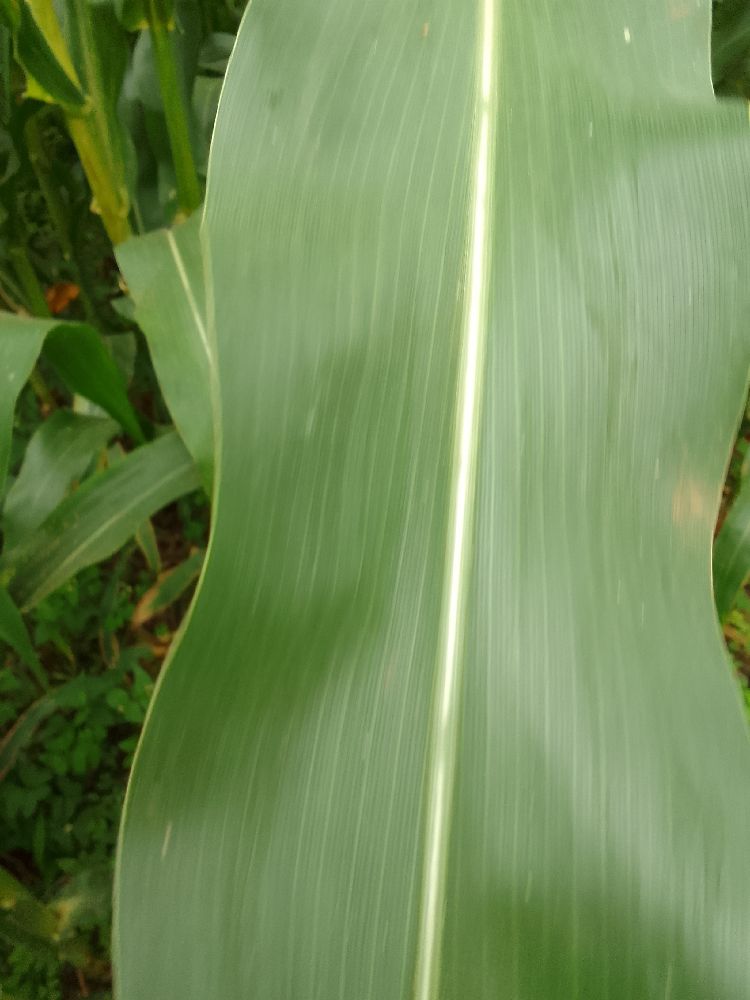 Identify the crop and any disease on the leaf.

maize, healthy
